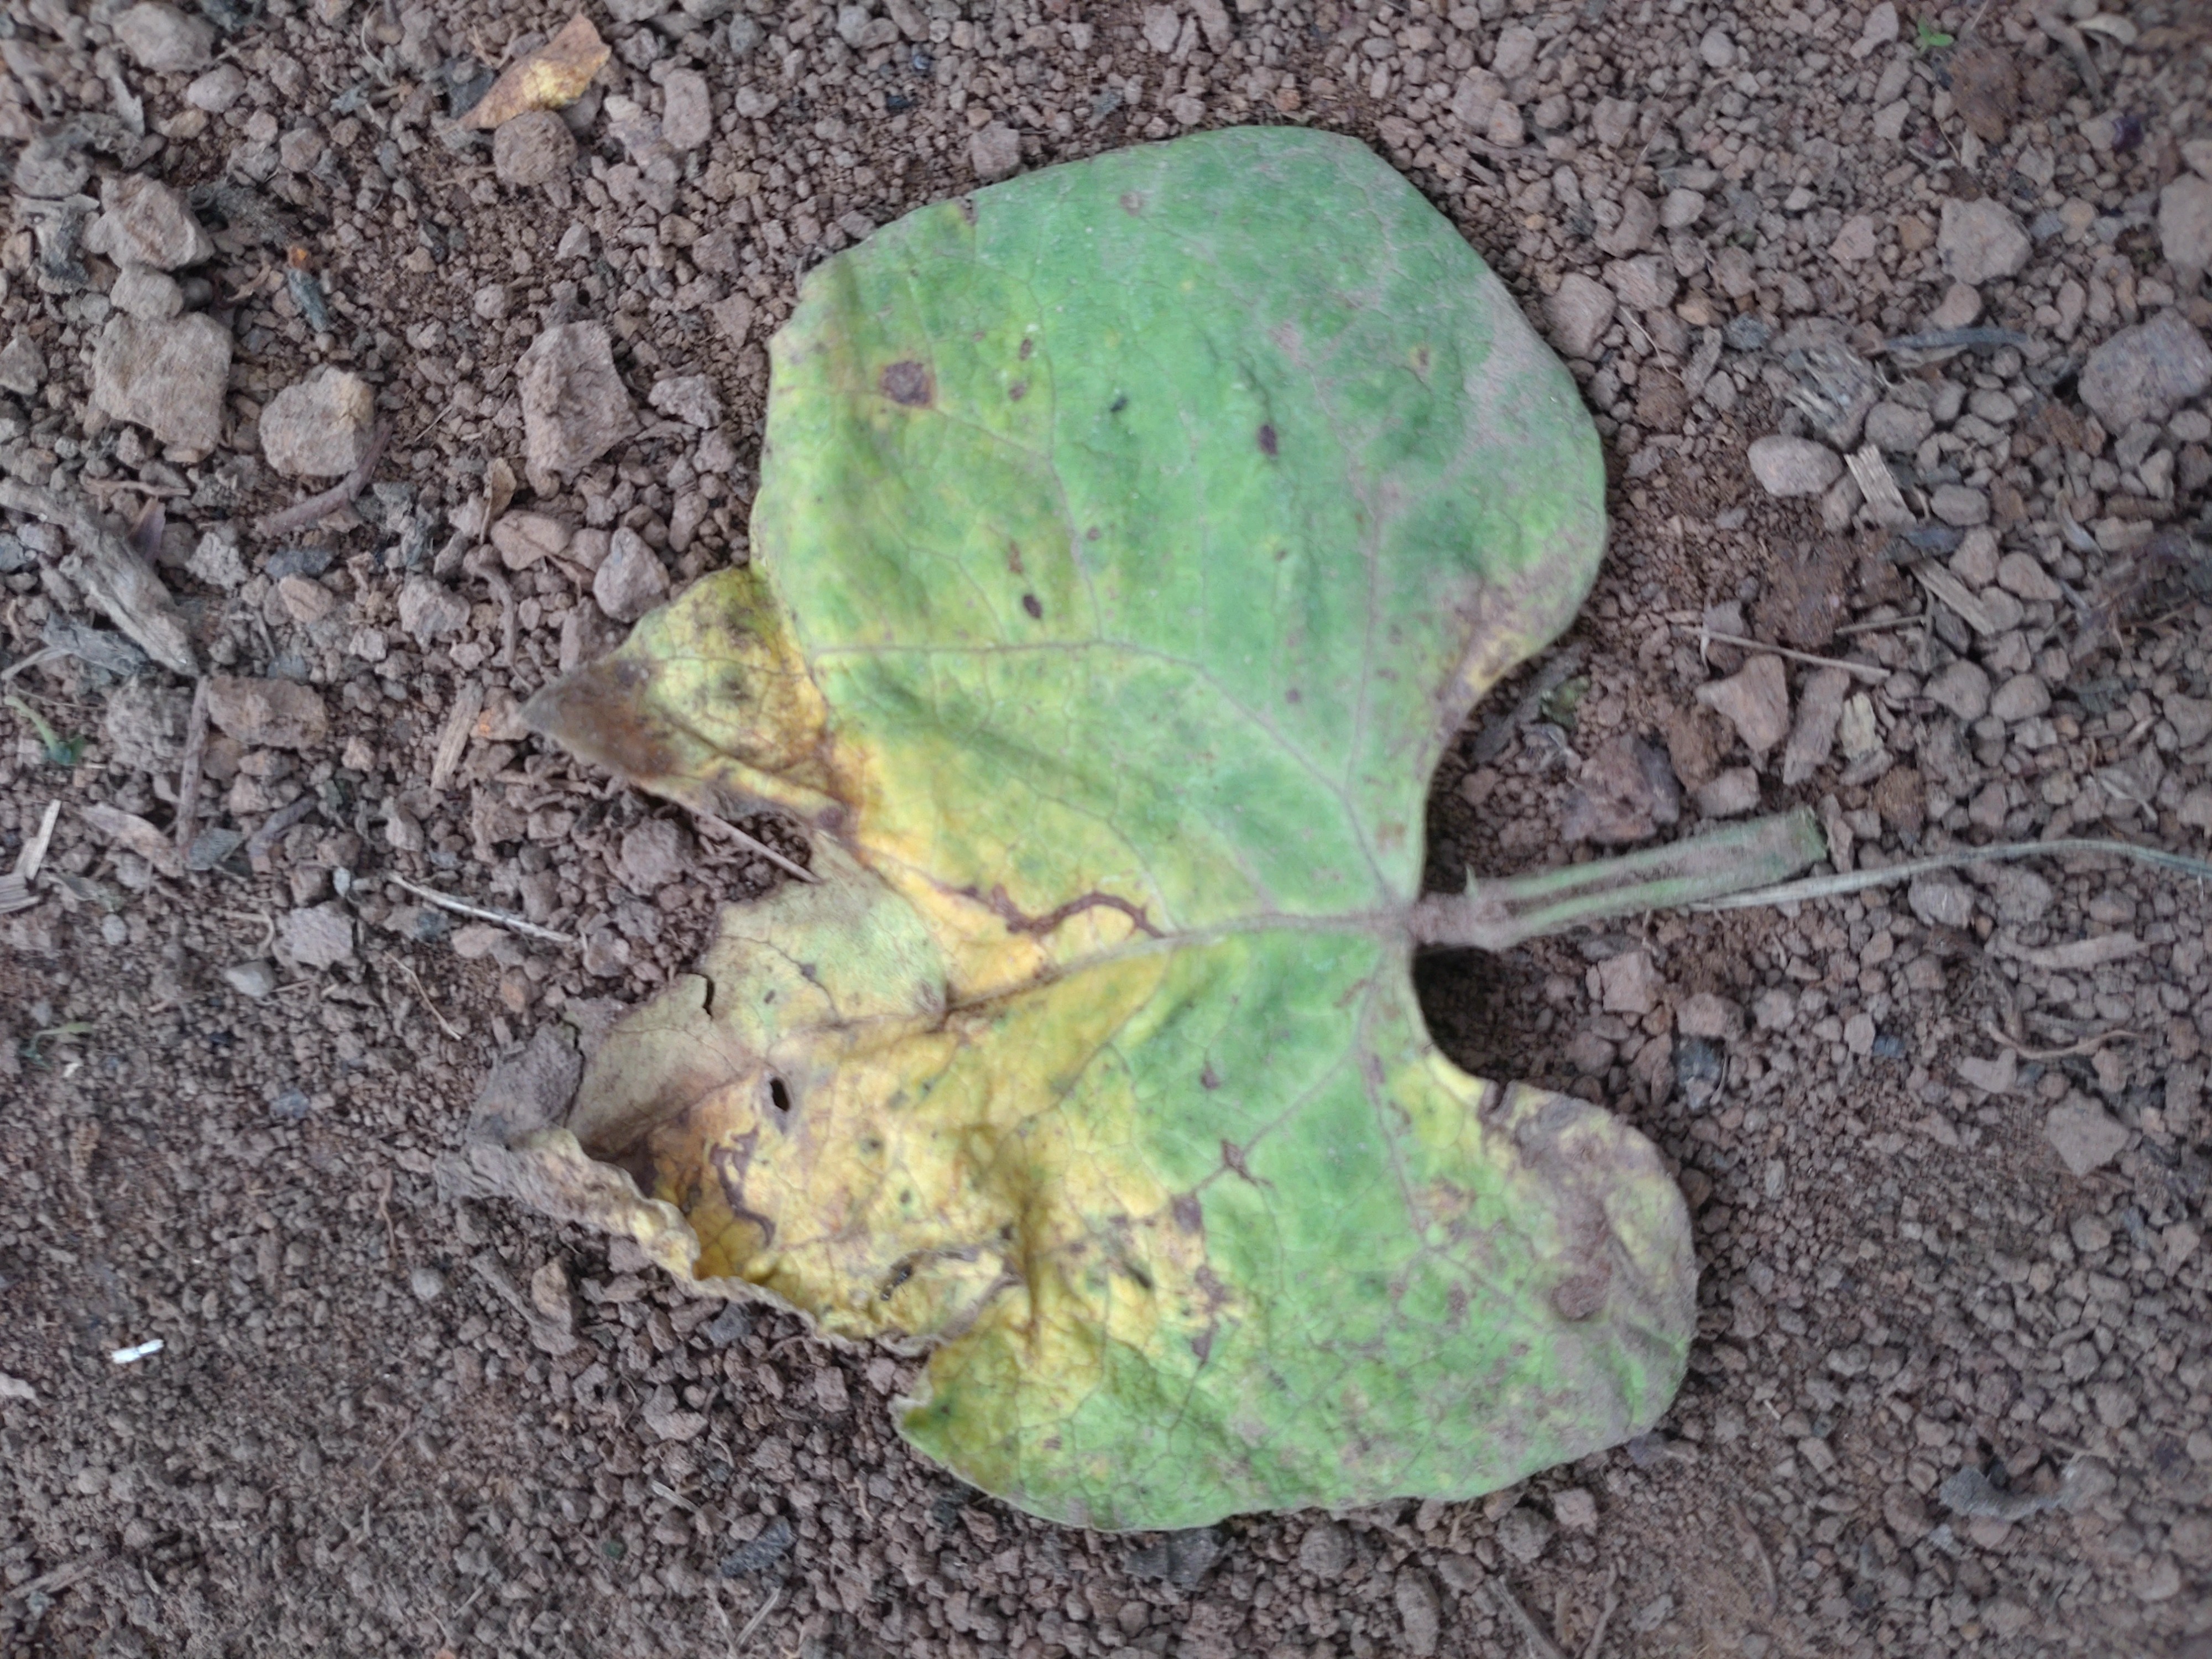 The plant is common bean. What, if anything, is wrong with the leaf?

anthracnose
